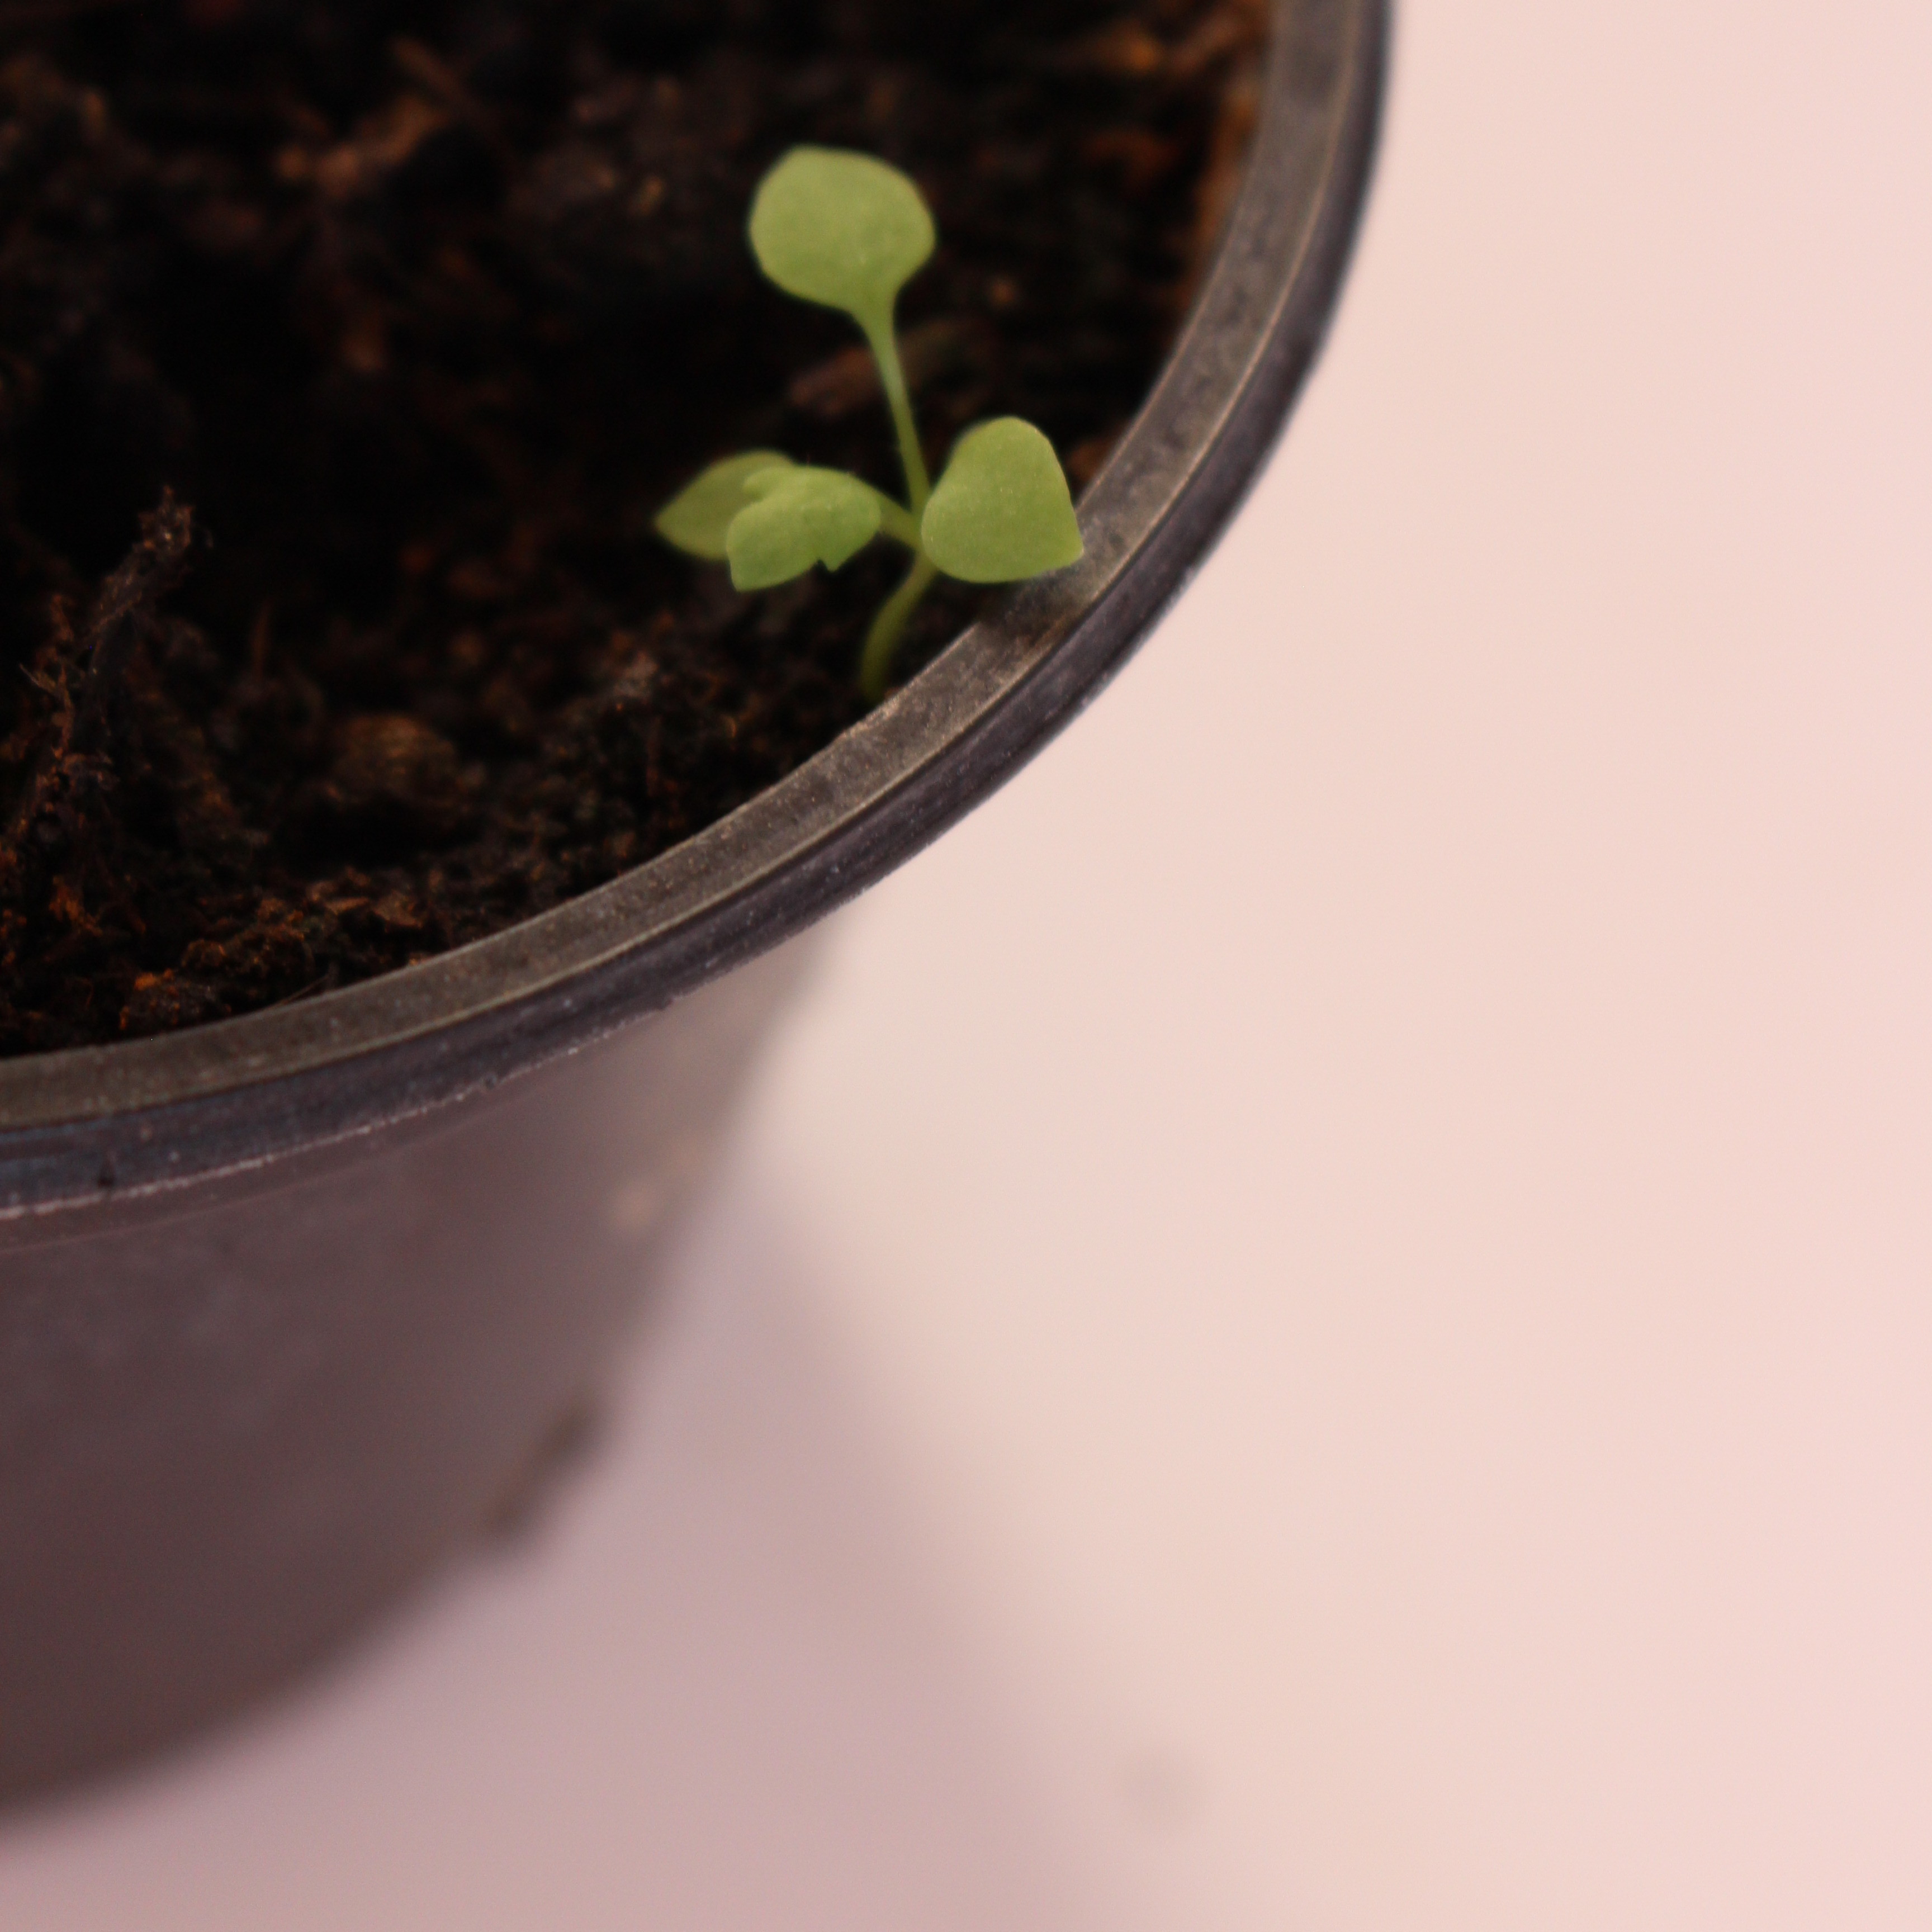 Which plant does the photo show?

Papaver rhoeas
